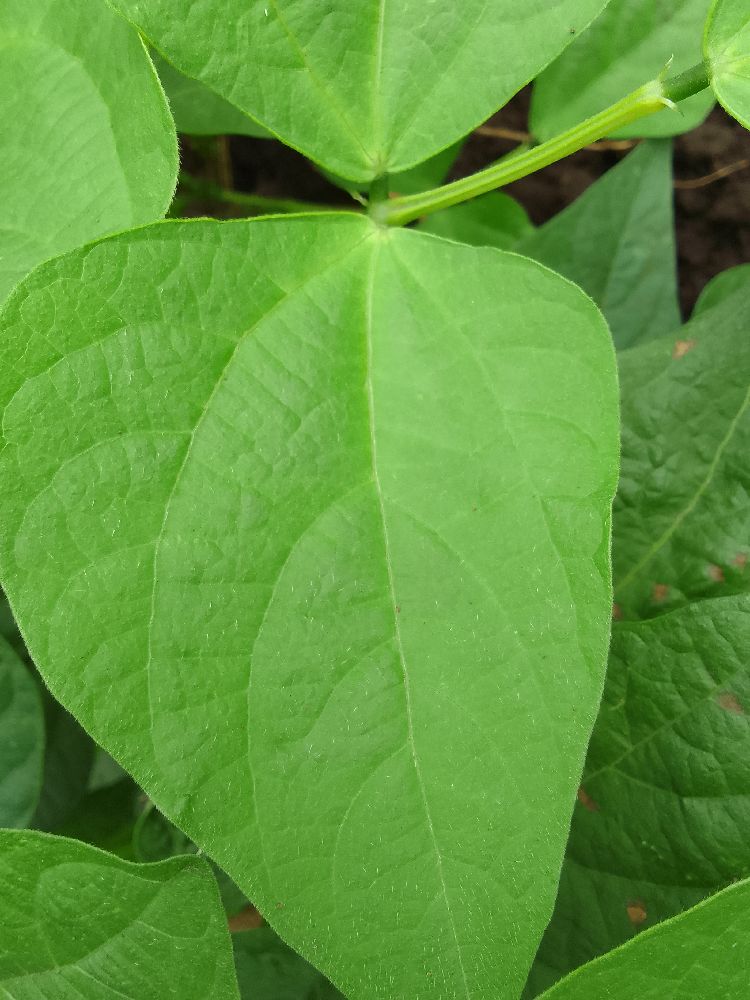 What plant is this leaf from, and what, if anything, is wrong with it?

common bean, healthy
